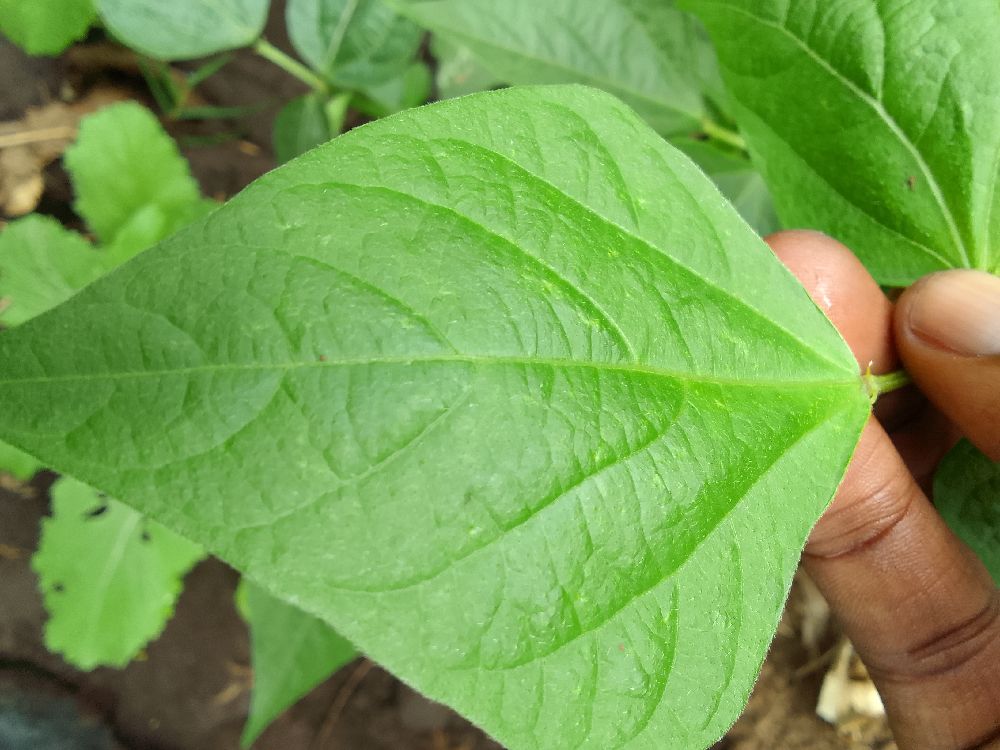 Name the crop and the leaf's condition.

common bean, healthy
